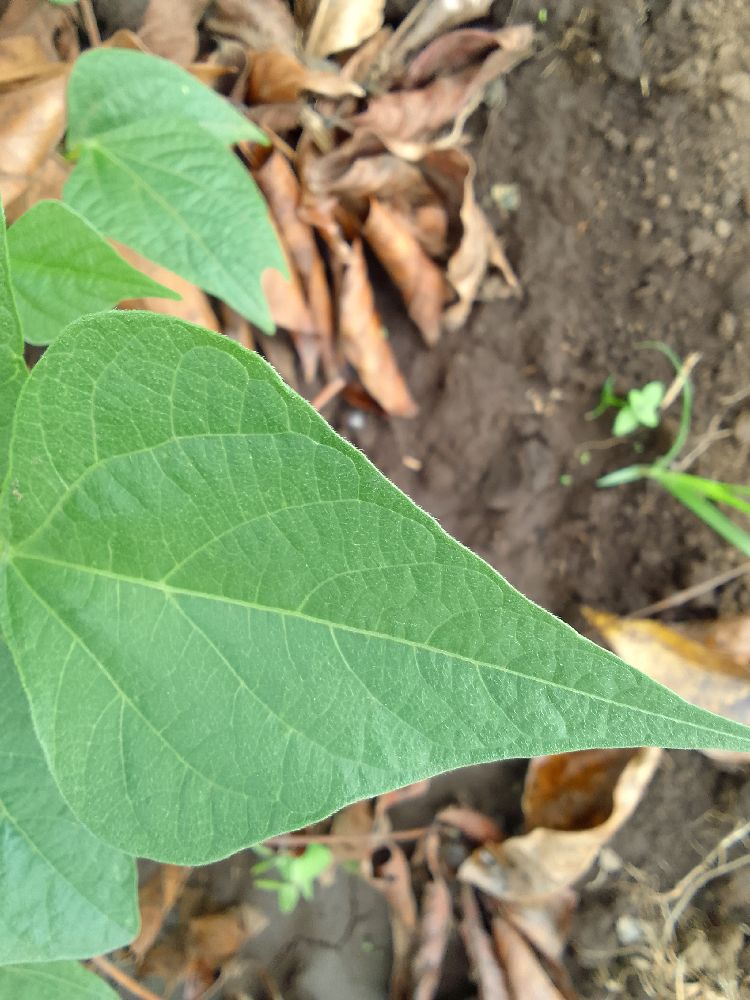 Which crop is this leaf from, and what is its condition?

common bean, healthy
